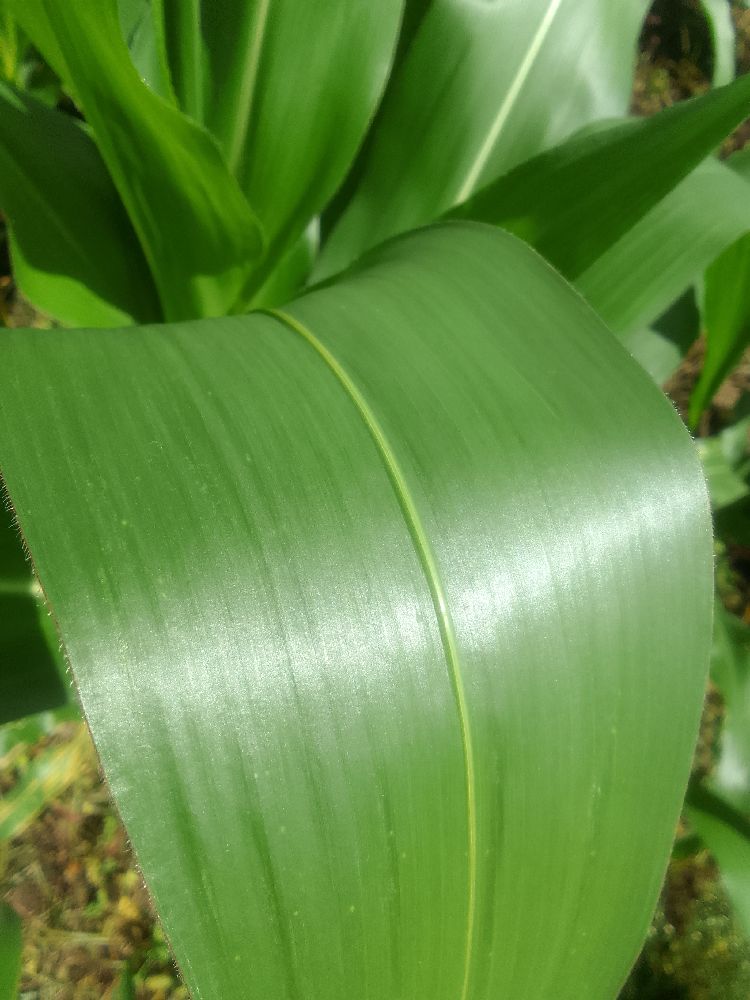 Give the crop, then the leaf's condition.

maize, healthy
